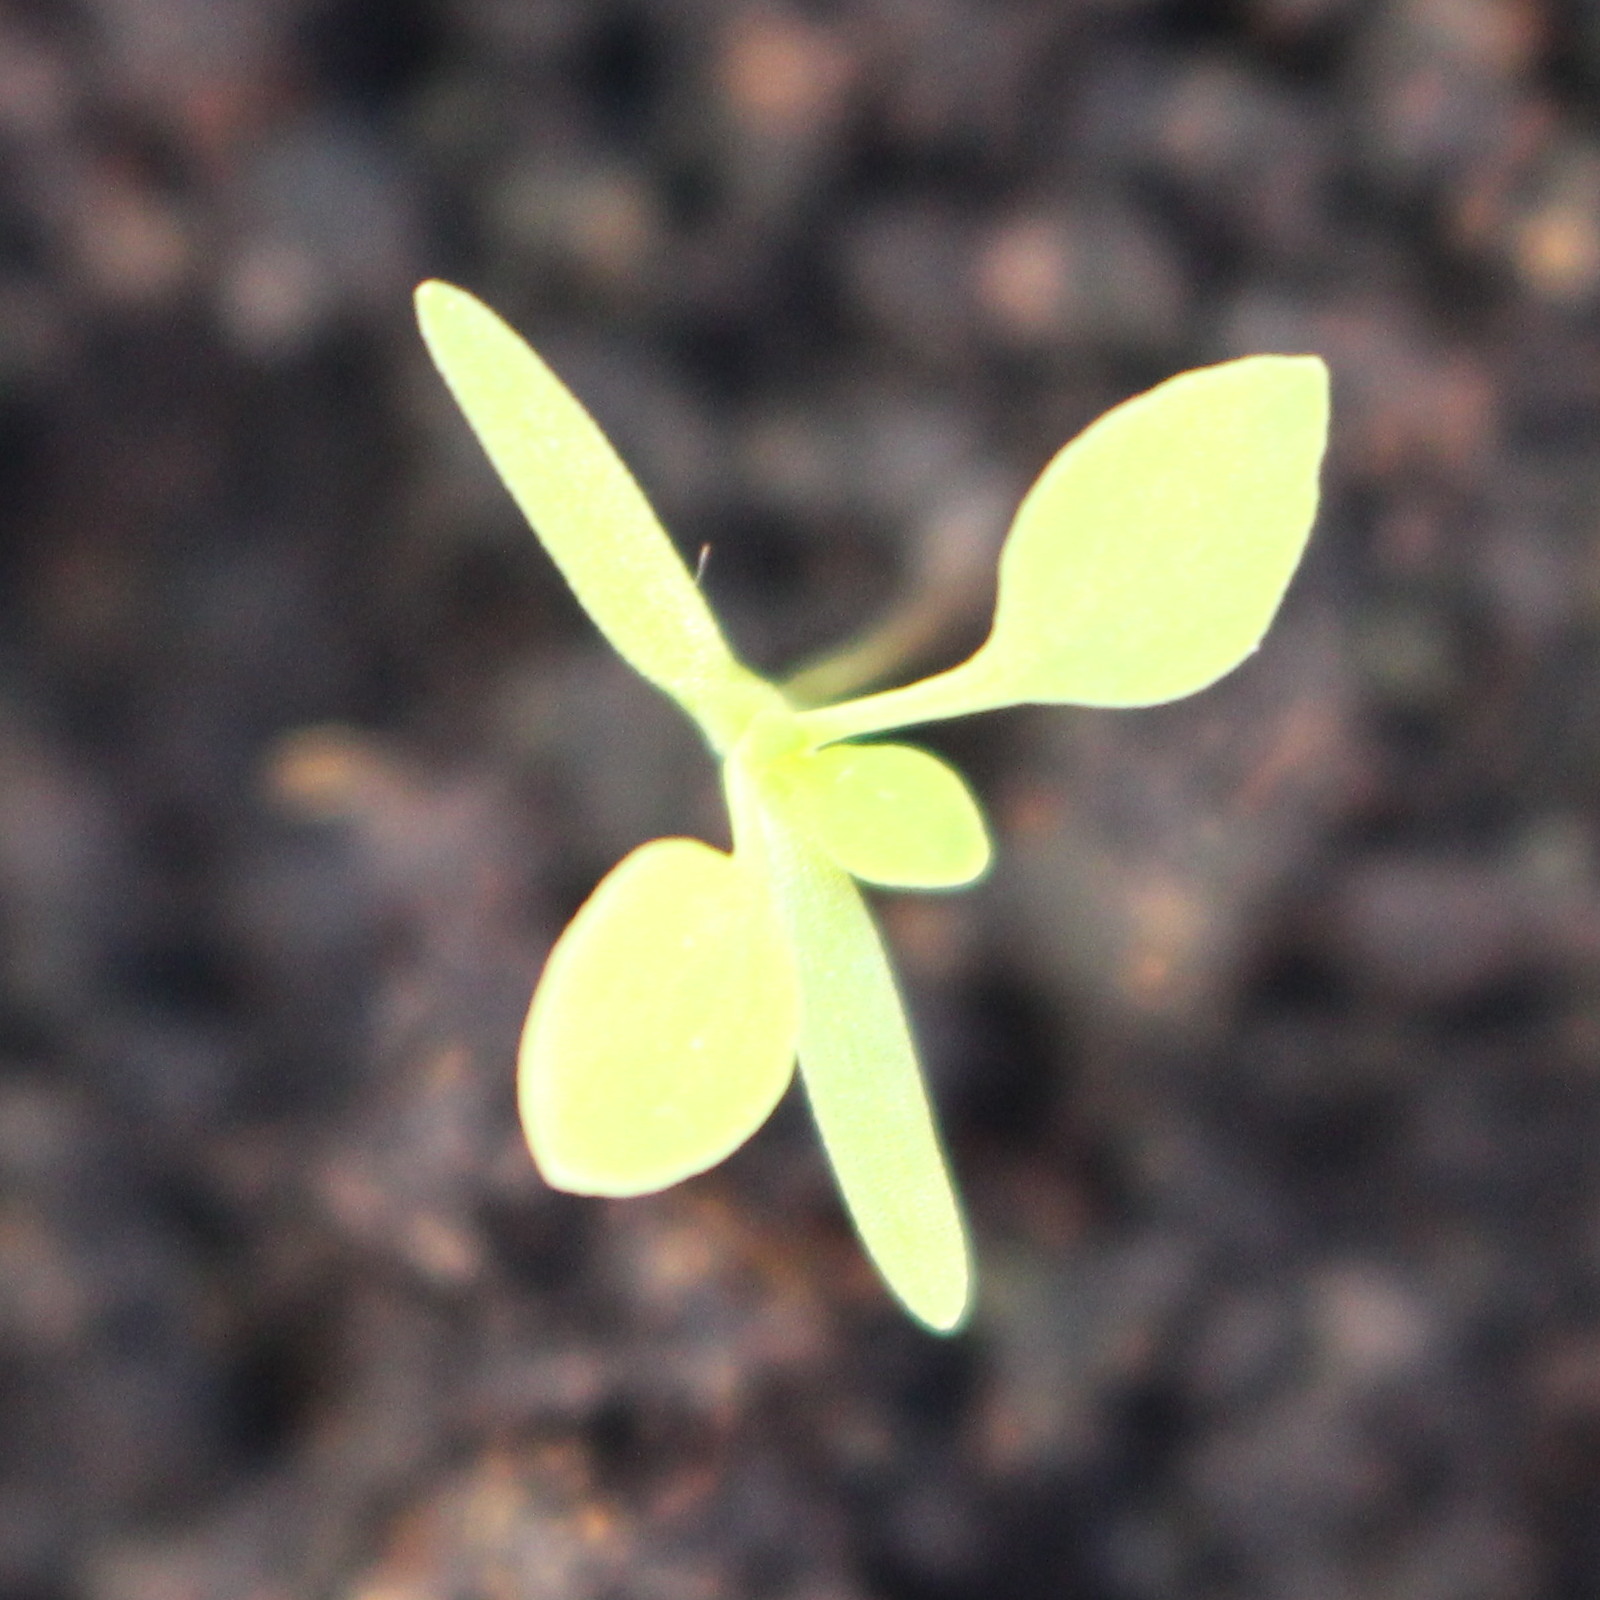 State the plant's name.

Papaver rhoeas
